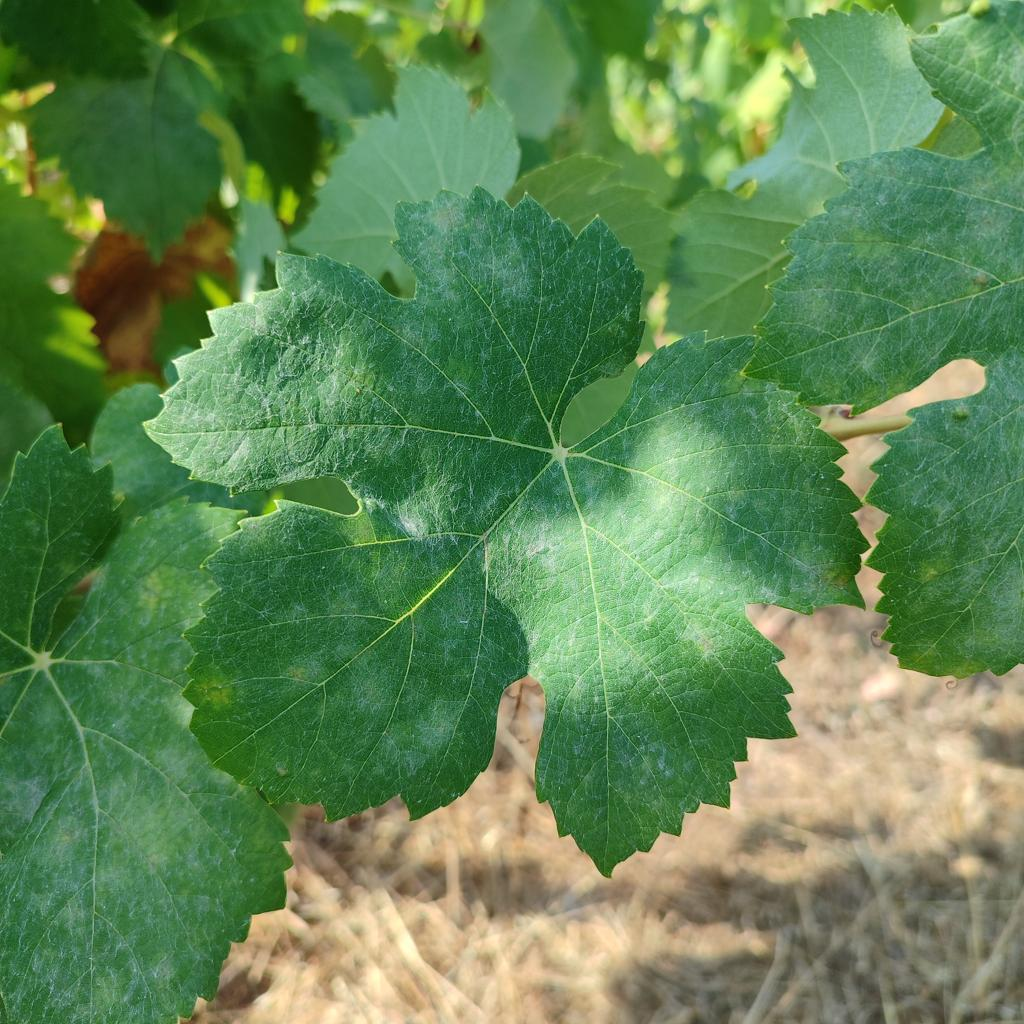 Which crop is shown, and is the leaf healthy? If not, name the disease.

grapevine, powdery mildew
